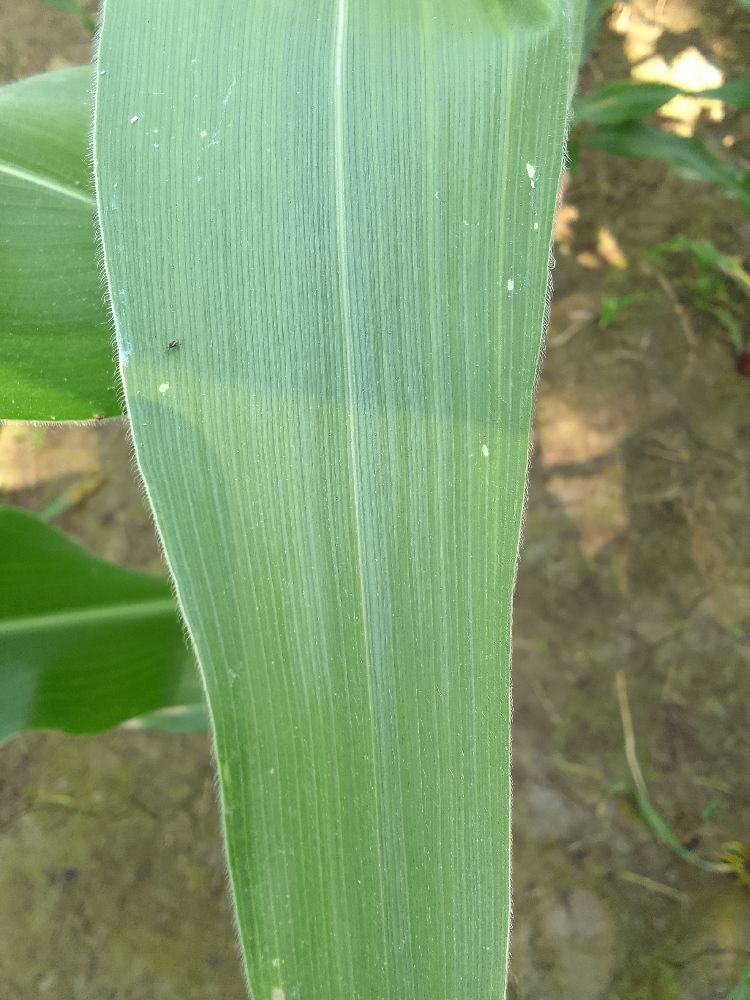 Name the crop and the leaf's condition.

maize, healthy
